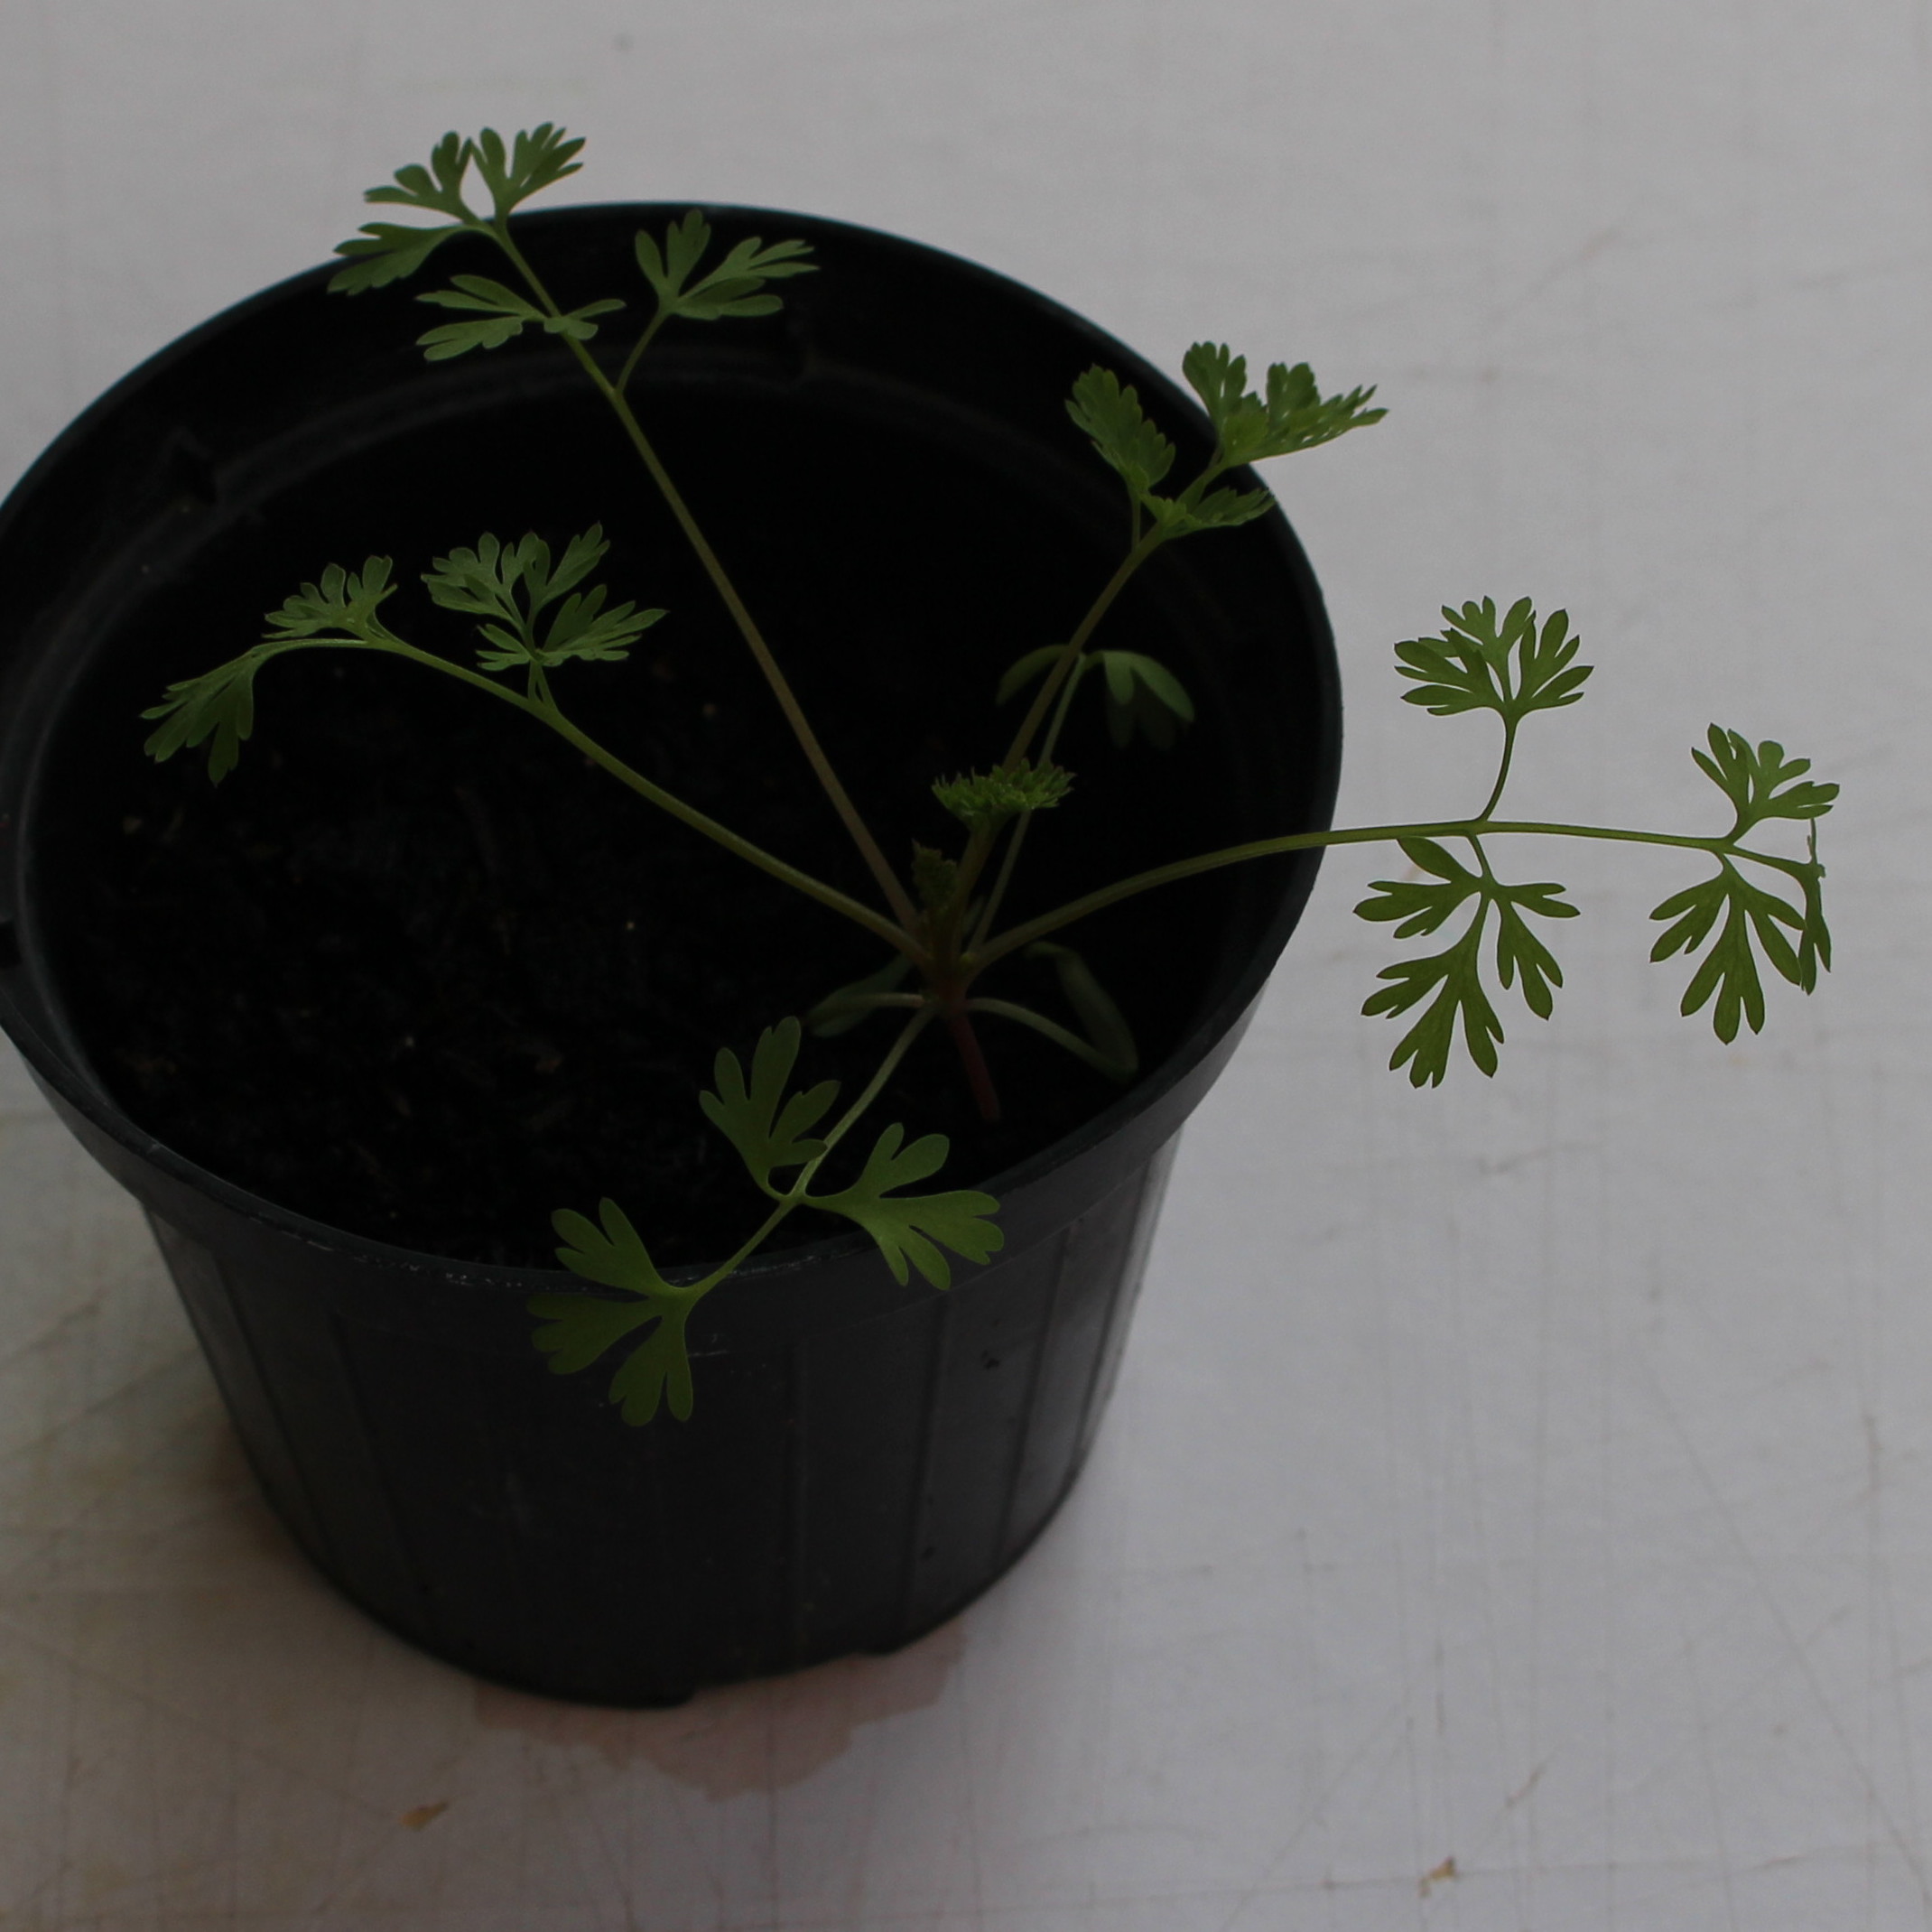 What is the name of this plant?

Fumaria officinalis
